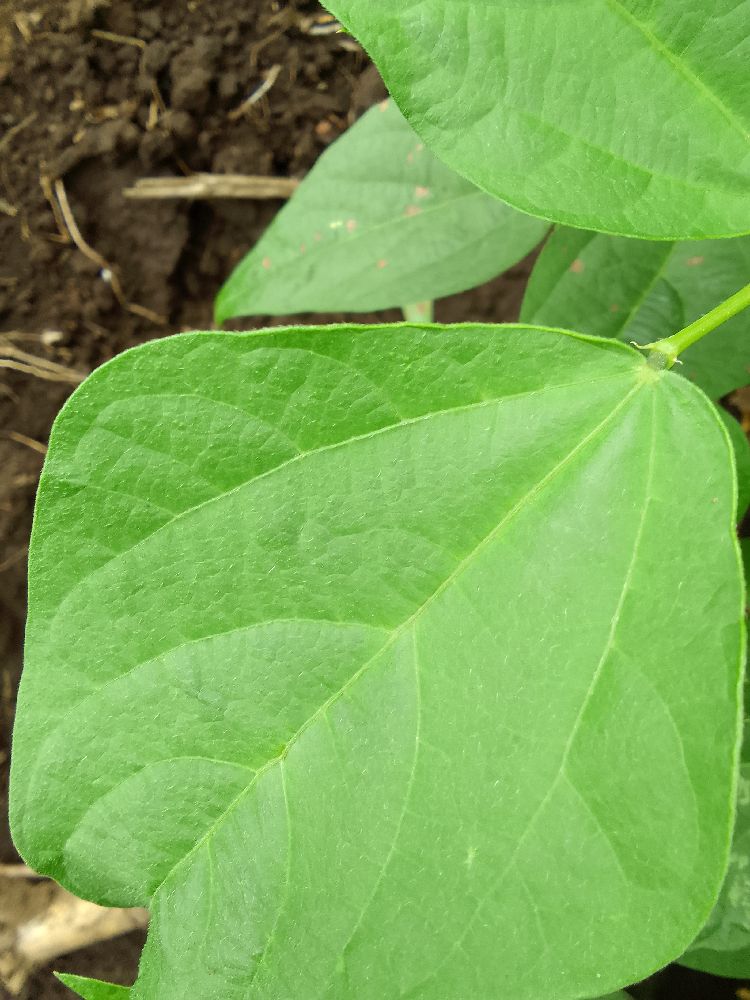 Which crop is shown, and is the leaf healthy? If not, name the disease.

common bean, healthy
